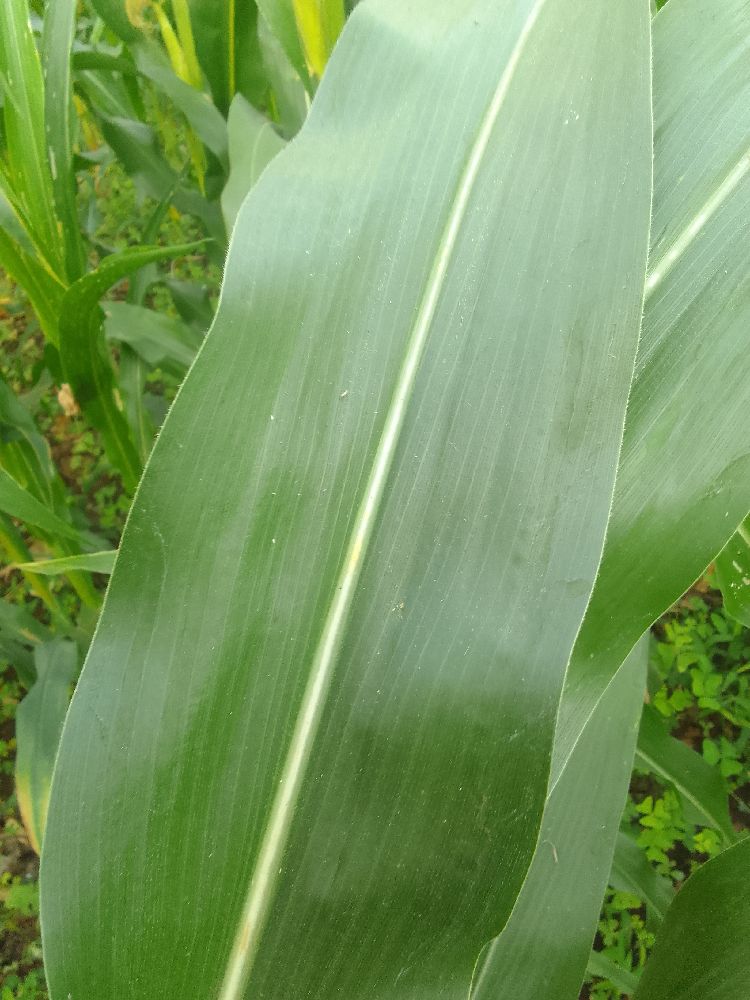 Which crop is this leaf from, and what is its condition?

maize, healthy
